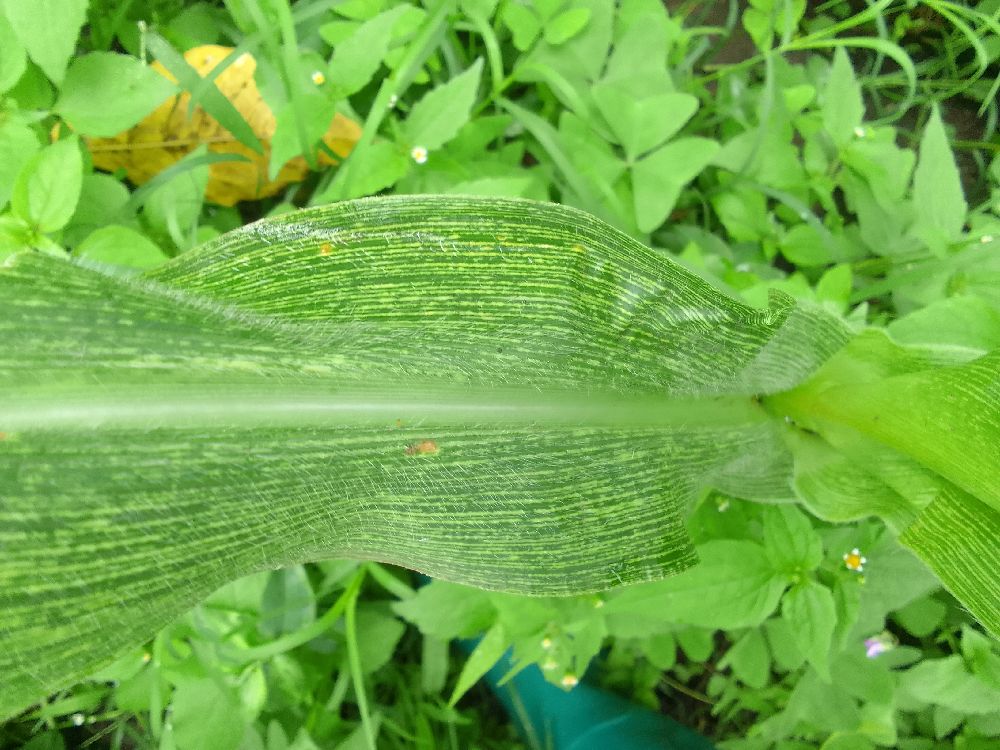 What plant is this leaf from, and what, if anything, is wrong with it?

maize, maize streak virus
